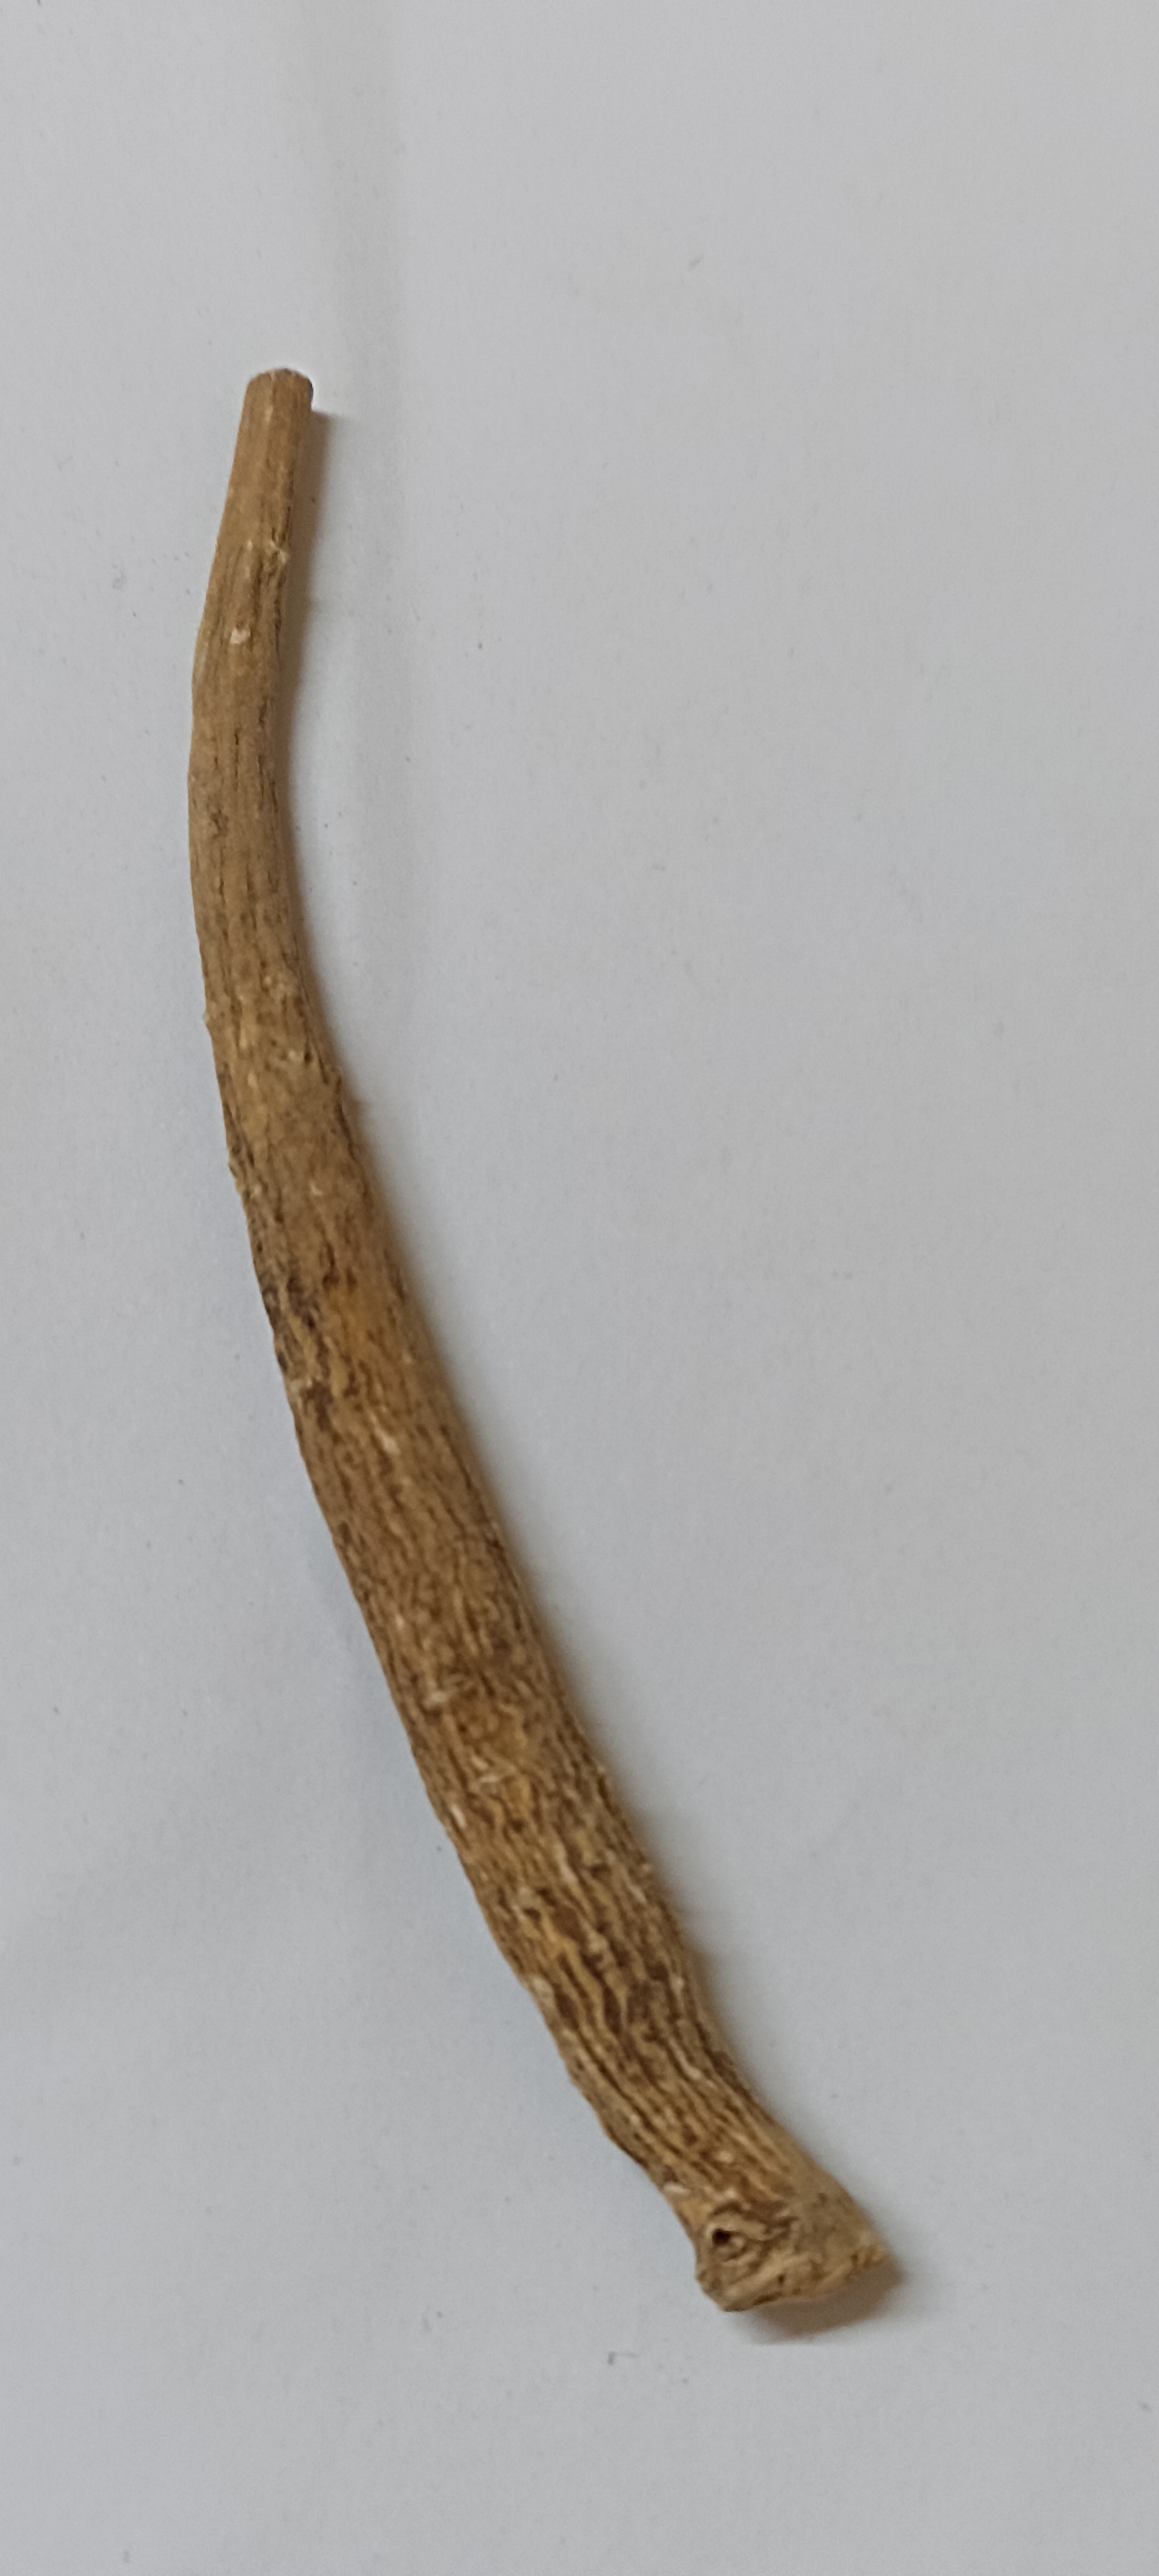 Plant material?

ashwagandha
